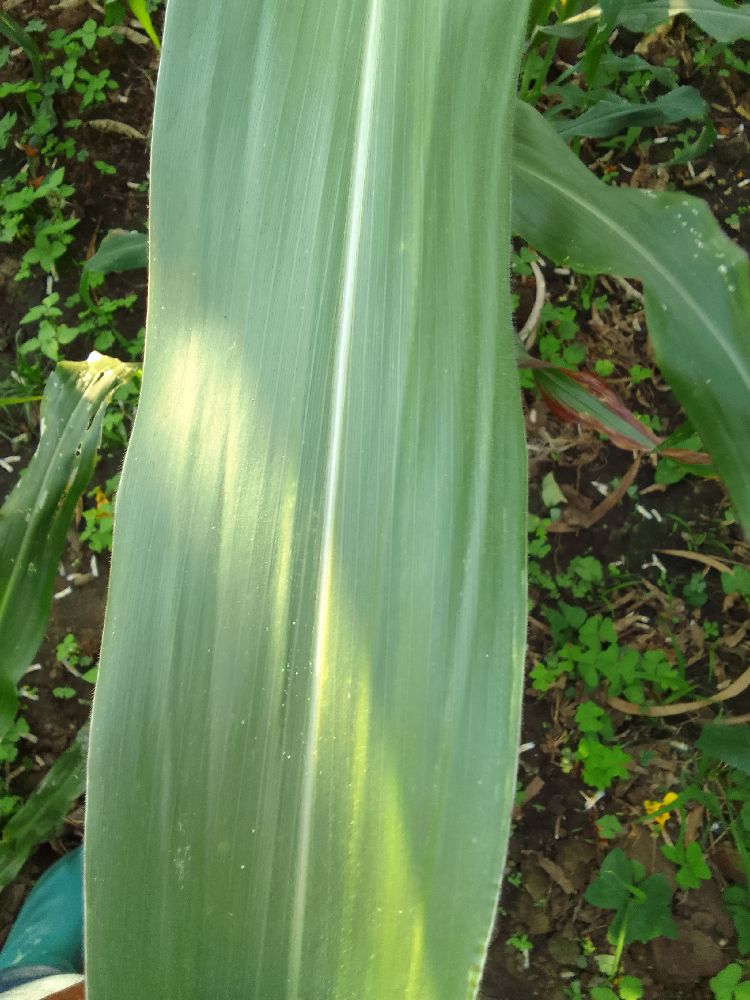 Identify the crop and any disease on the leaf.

maize, healthy
